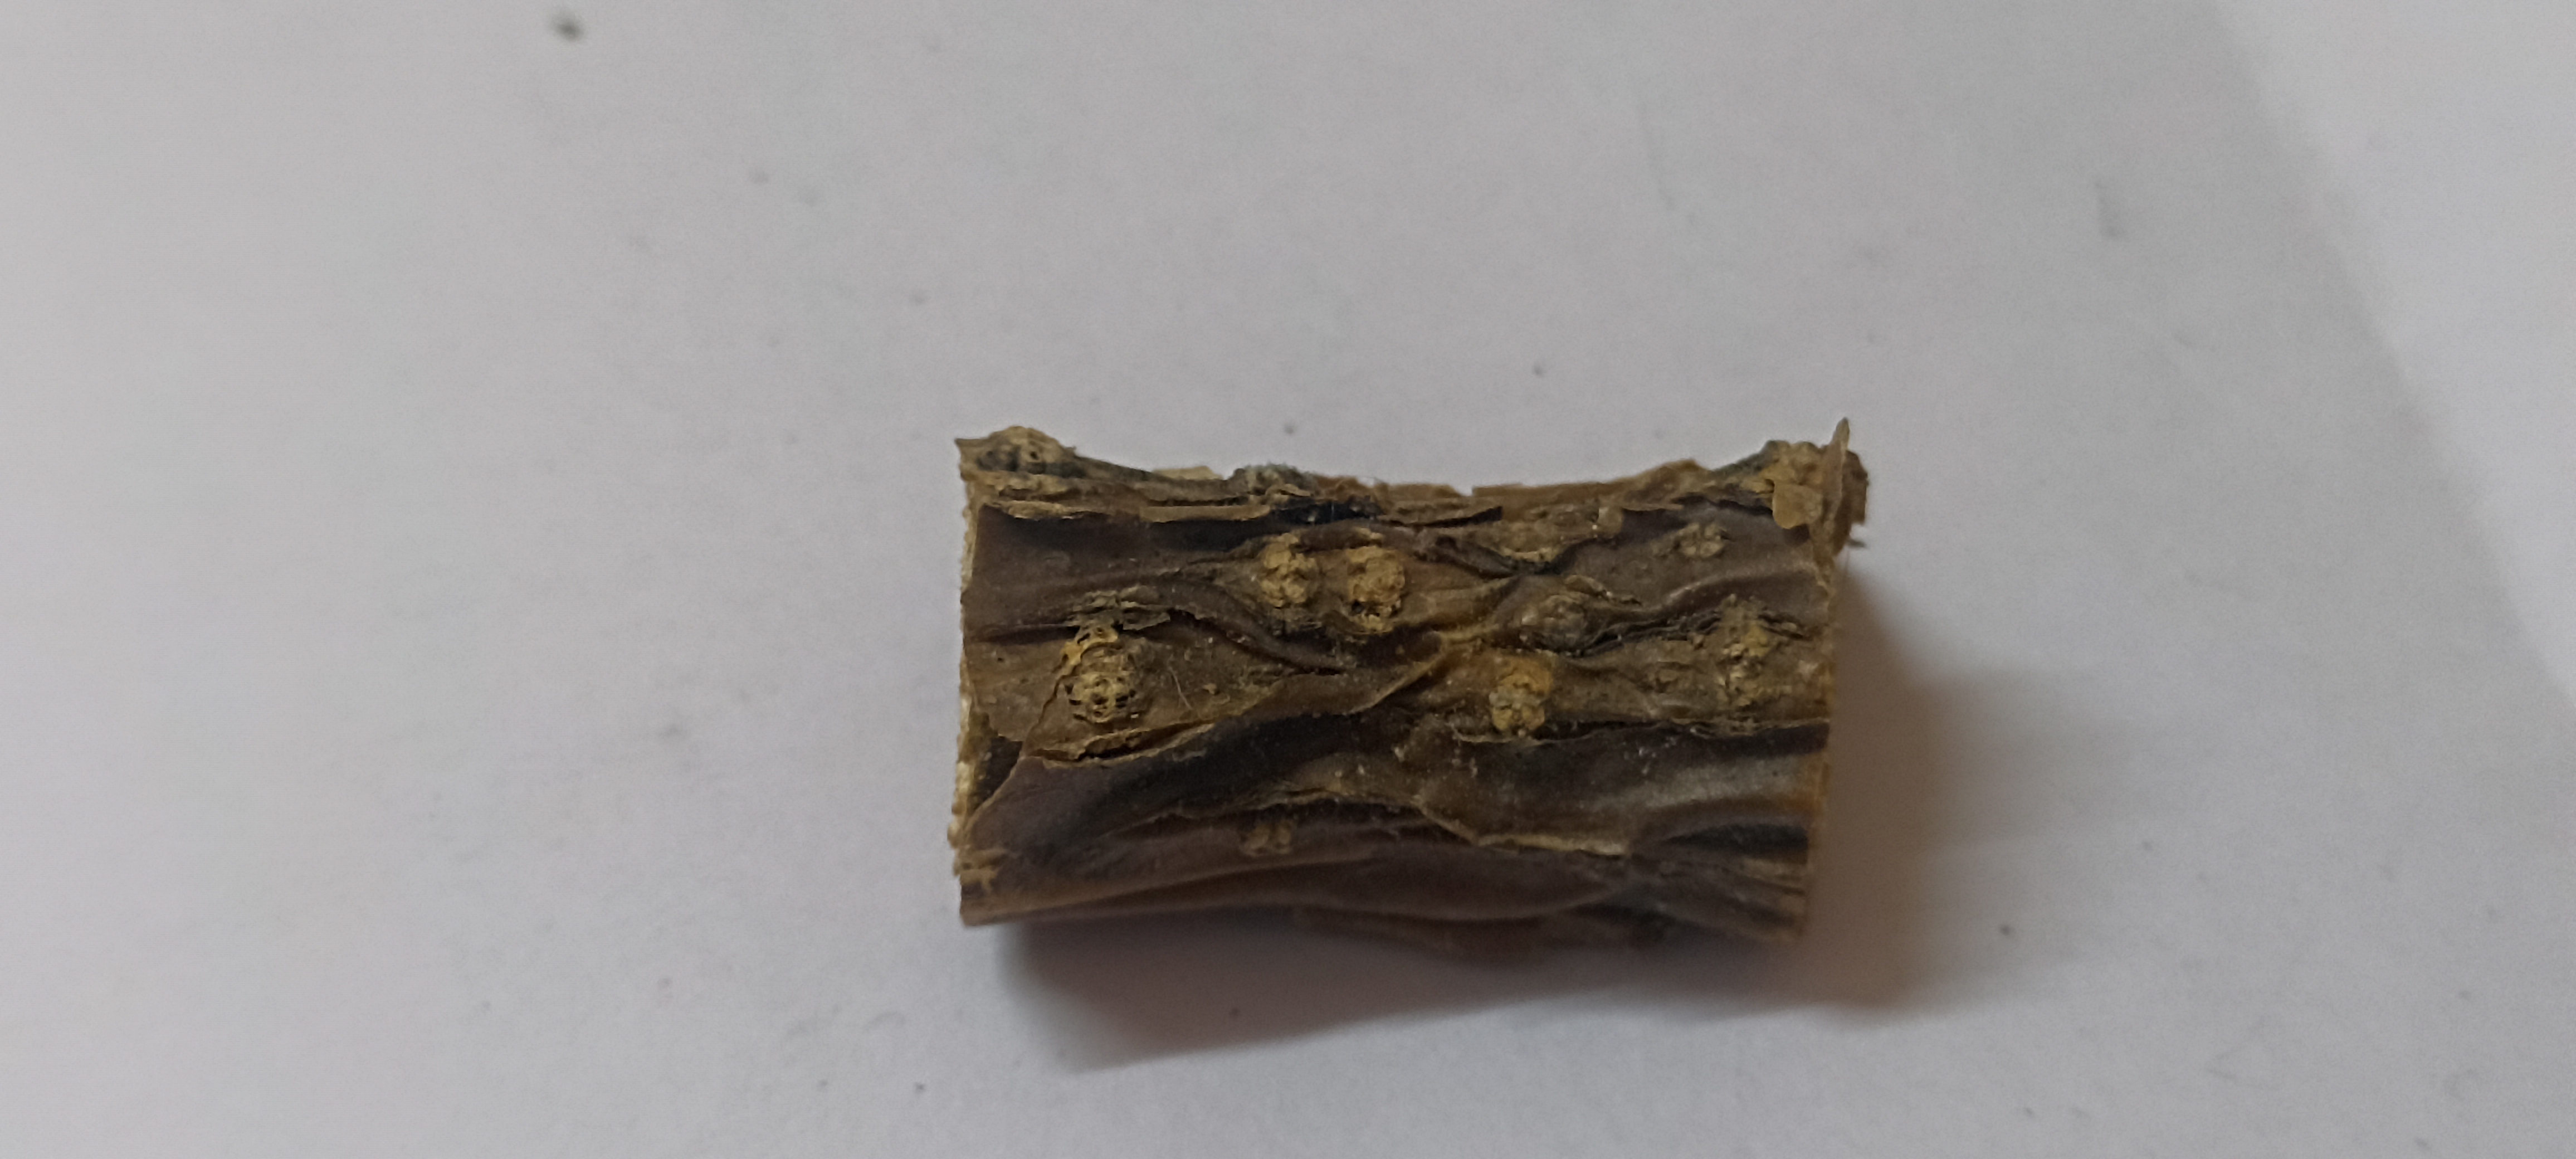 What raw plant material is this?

gulvel
